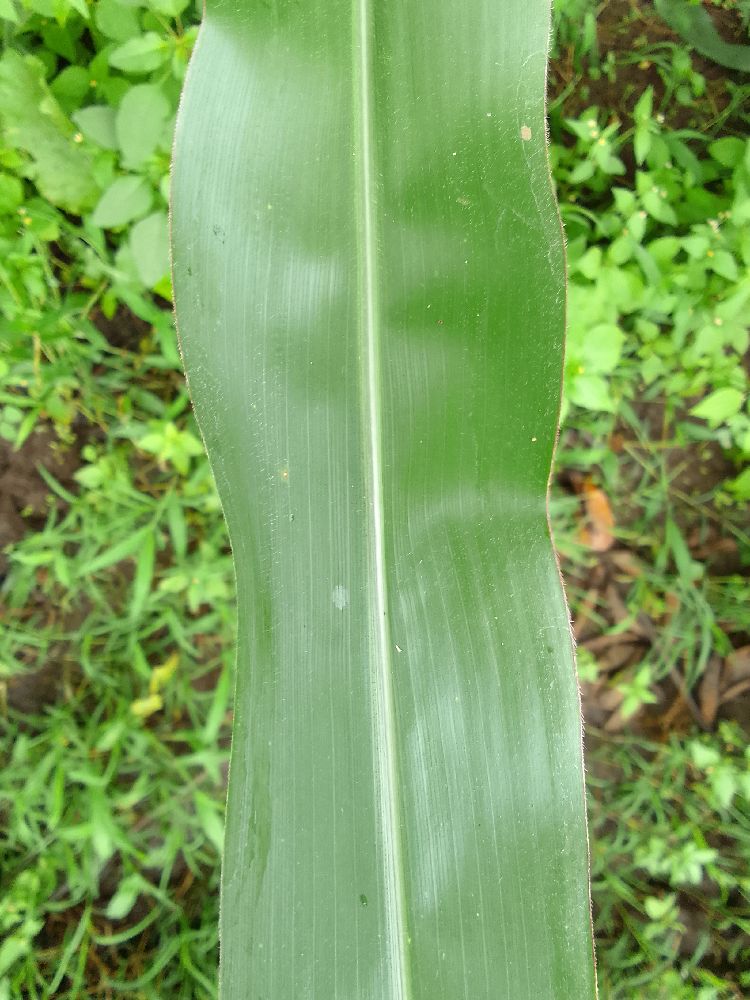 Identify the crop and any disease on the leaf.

maize, healthy
